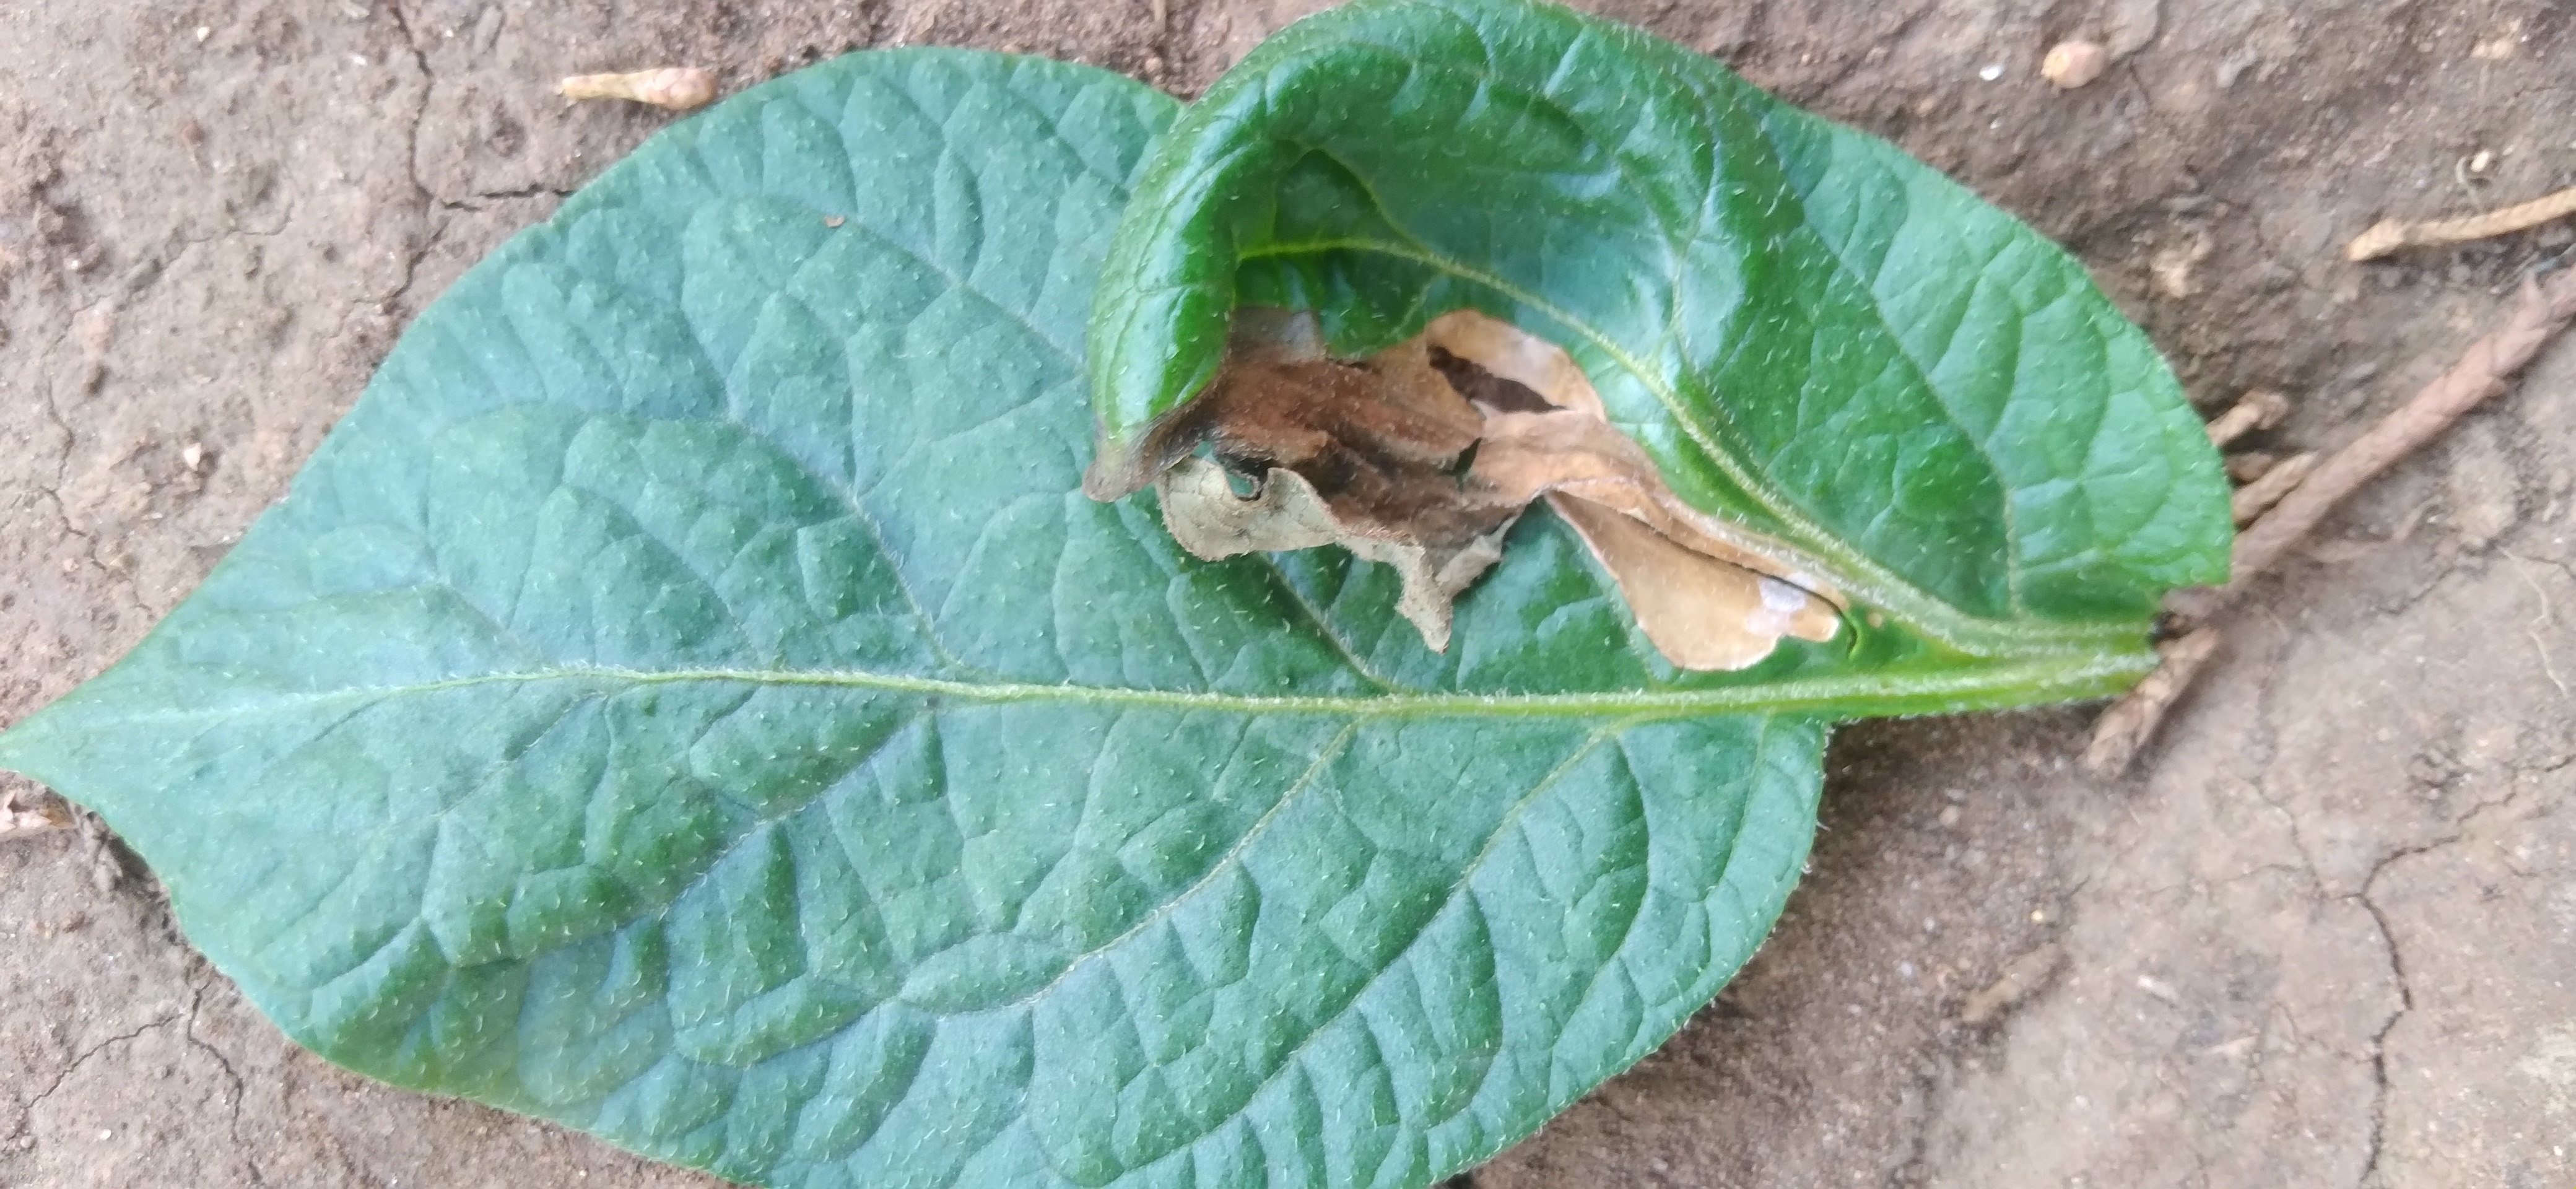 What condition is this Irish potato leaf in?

early blight
